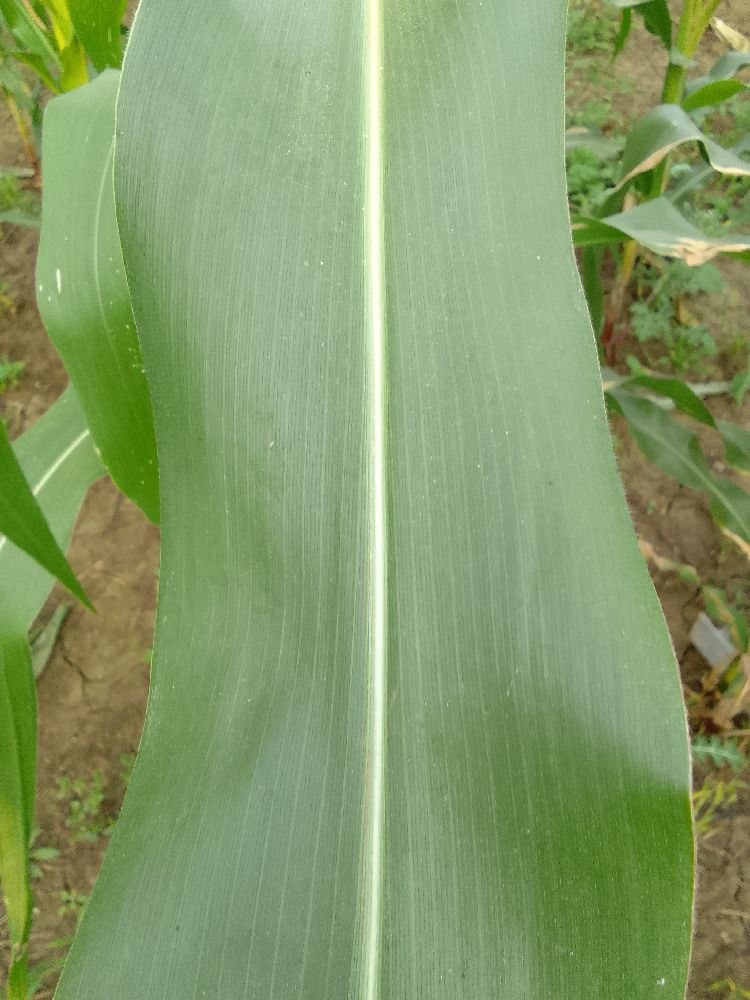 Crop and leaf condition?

maize, healthy
